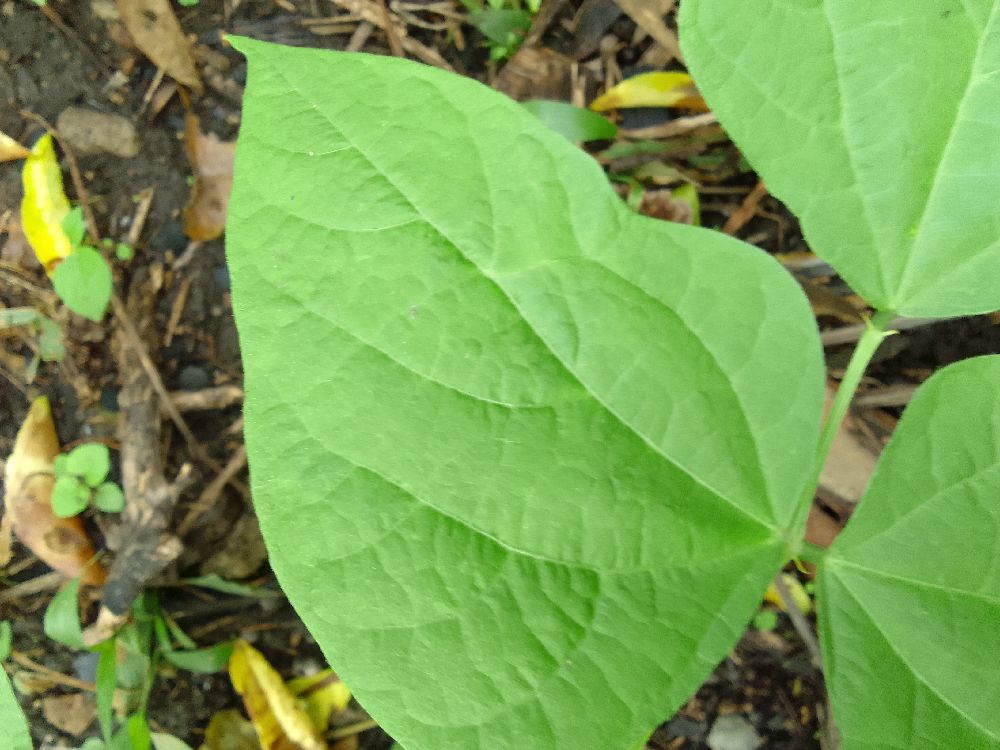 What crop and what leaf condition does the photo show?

common bean, healthy
